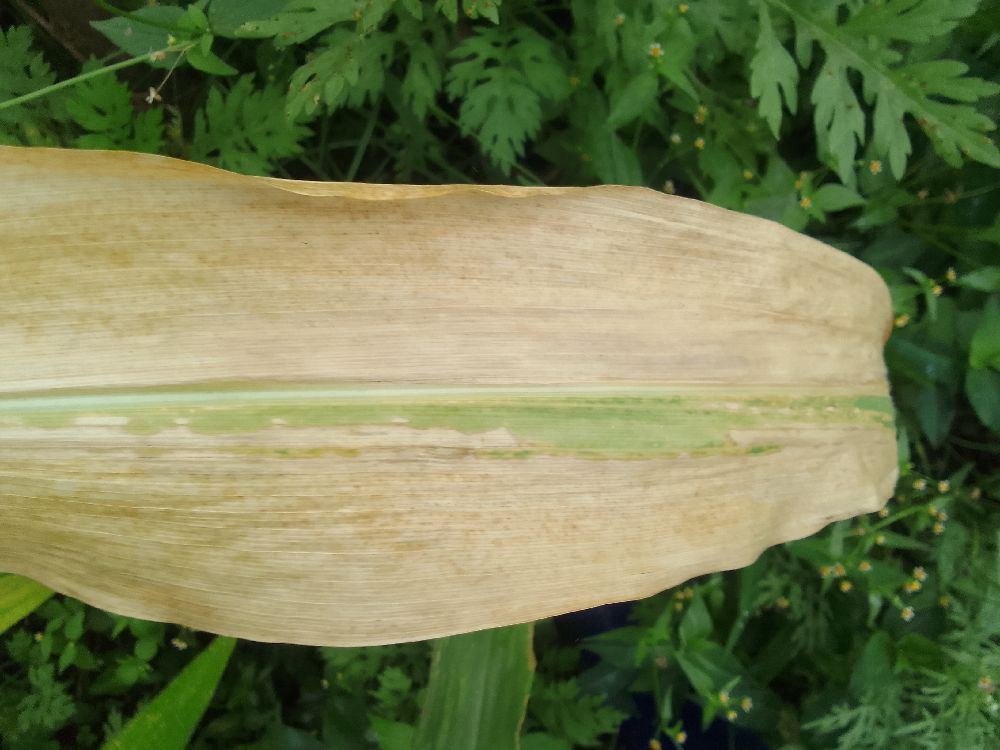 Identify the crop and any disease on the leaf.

maize, maize lethal necrosis
